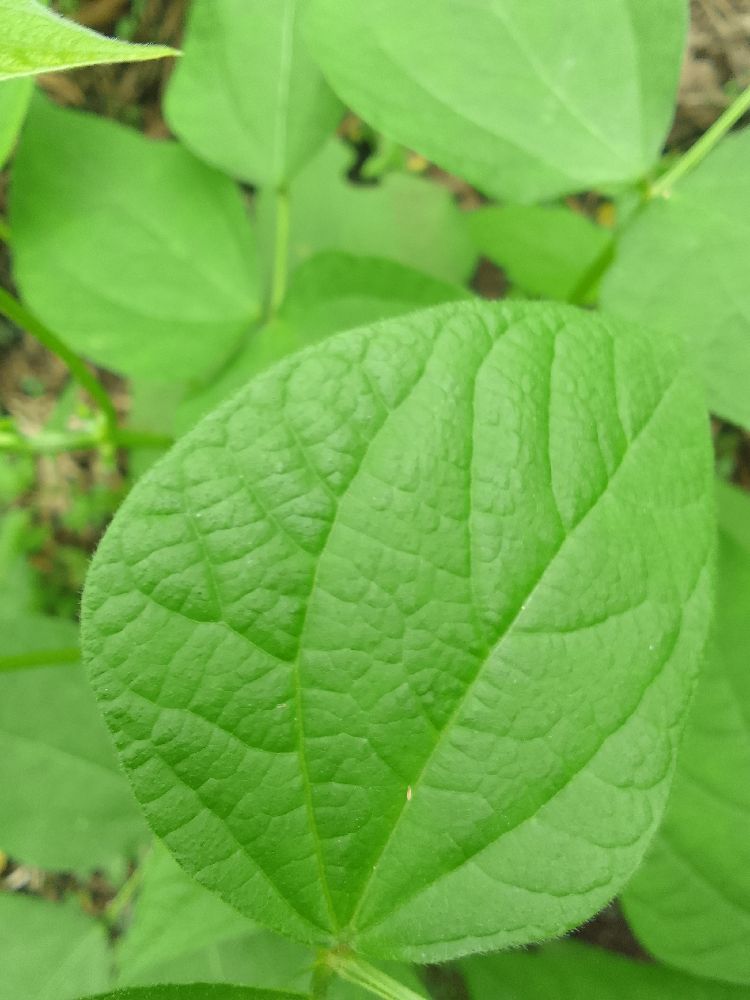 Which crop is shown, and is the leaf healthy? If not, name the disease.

common bean, healthy
